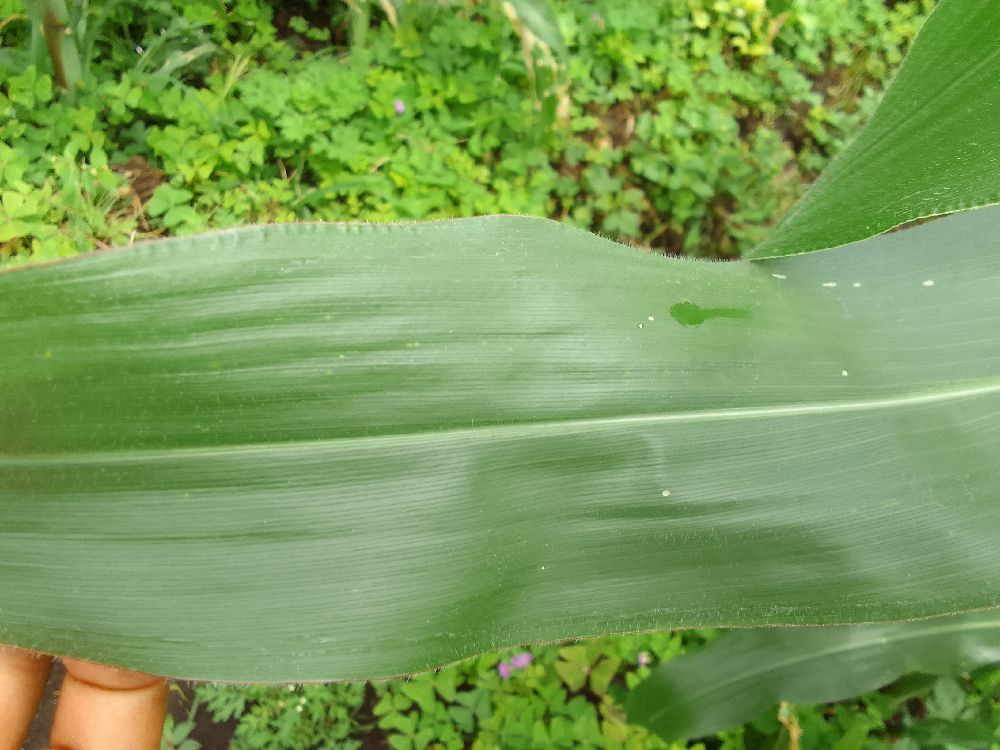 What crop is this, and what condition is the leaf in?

maize, healthy
